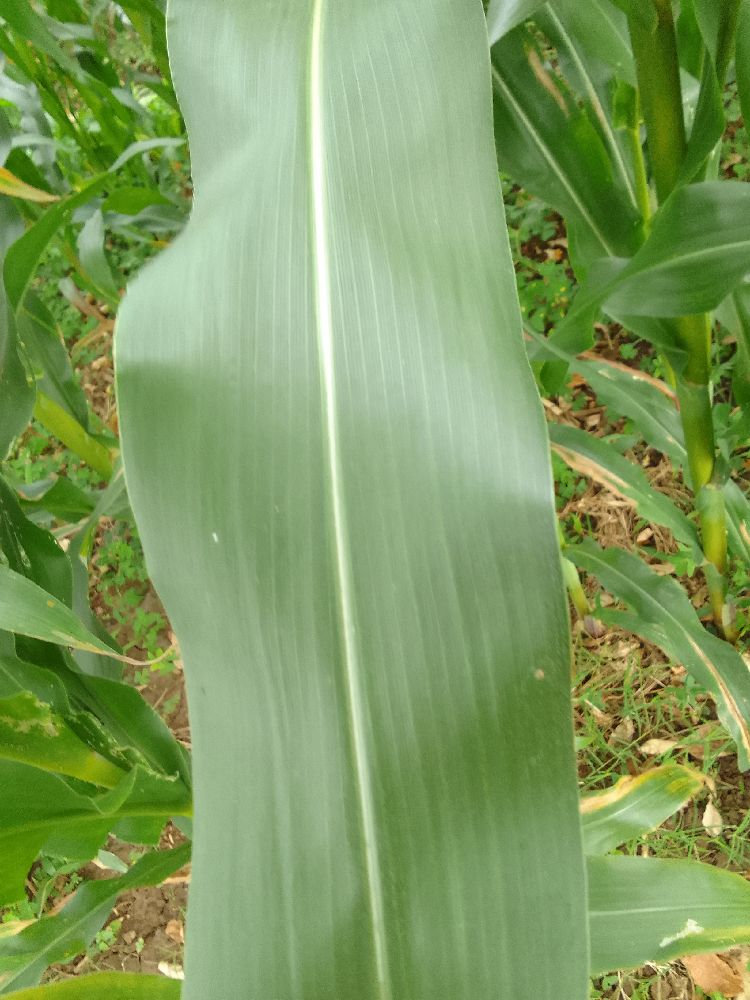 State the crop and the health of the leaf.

maize, healthy
